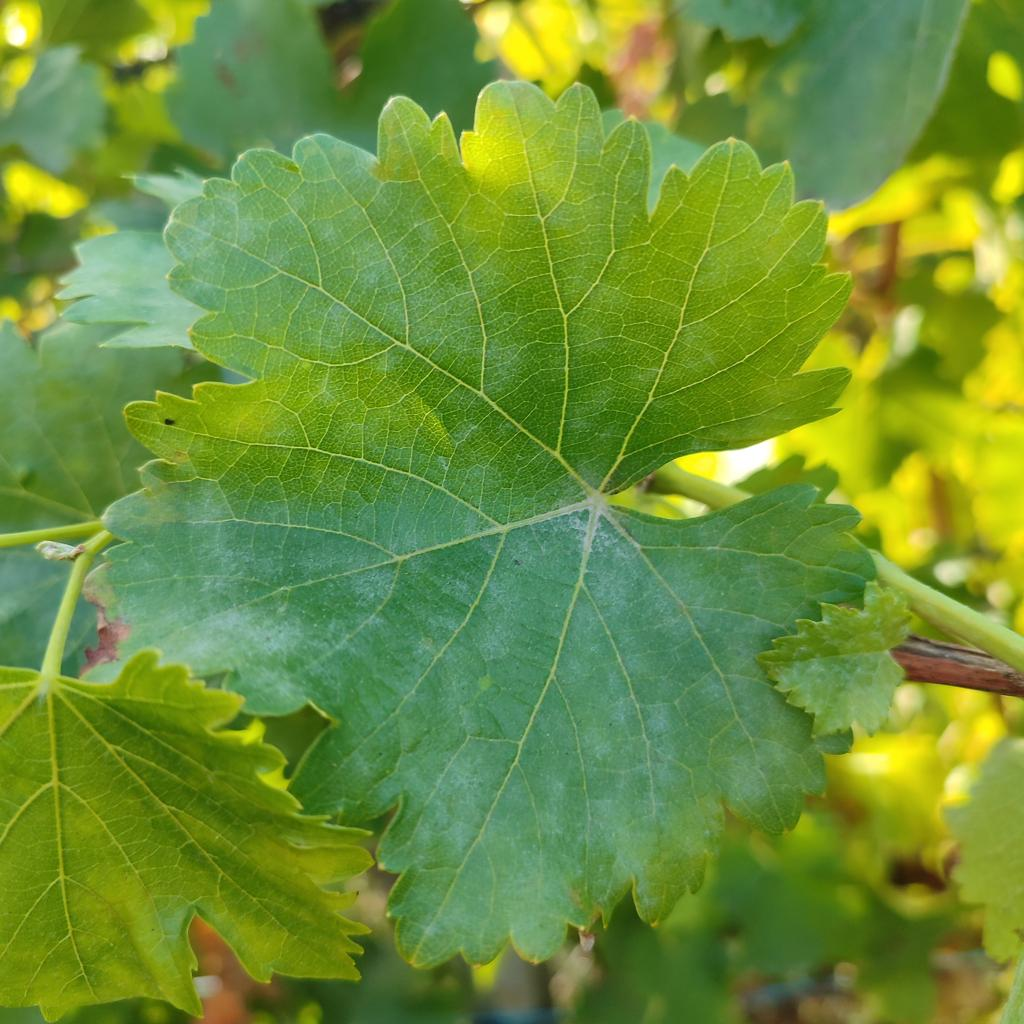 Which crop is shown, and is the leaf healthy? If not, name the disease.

grapevine, powdery mildew
